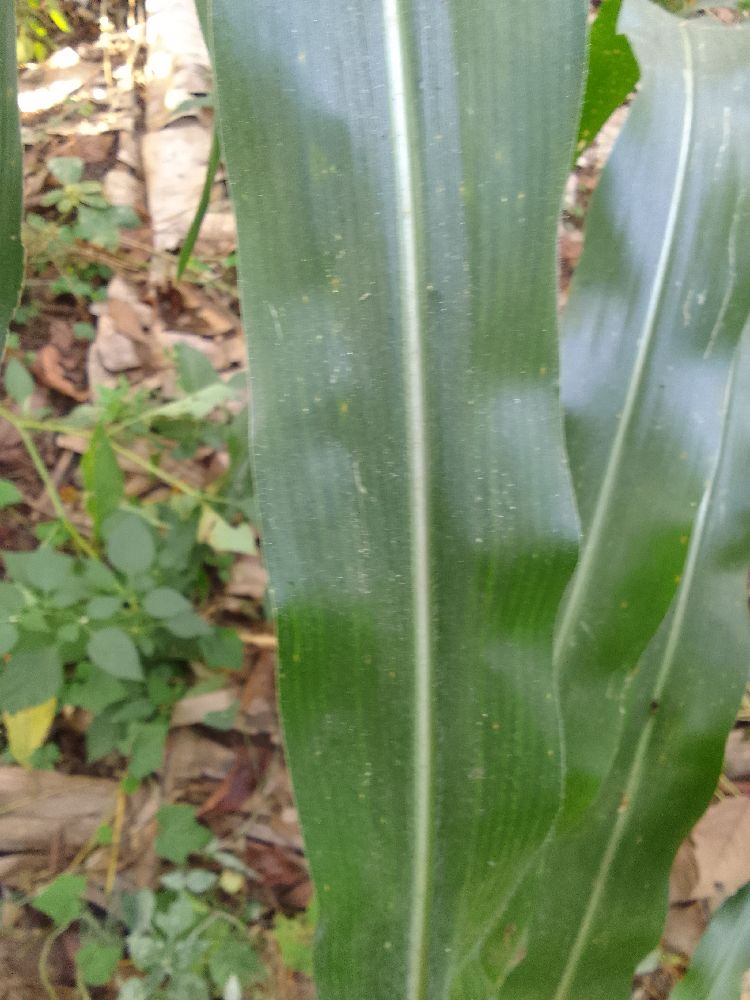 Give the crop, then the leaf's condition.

maize, healthy
